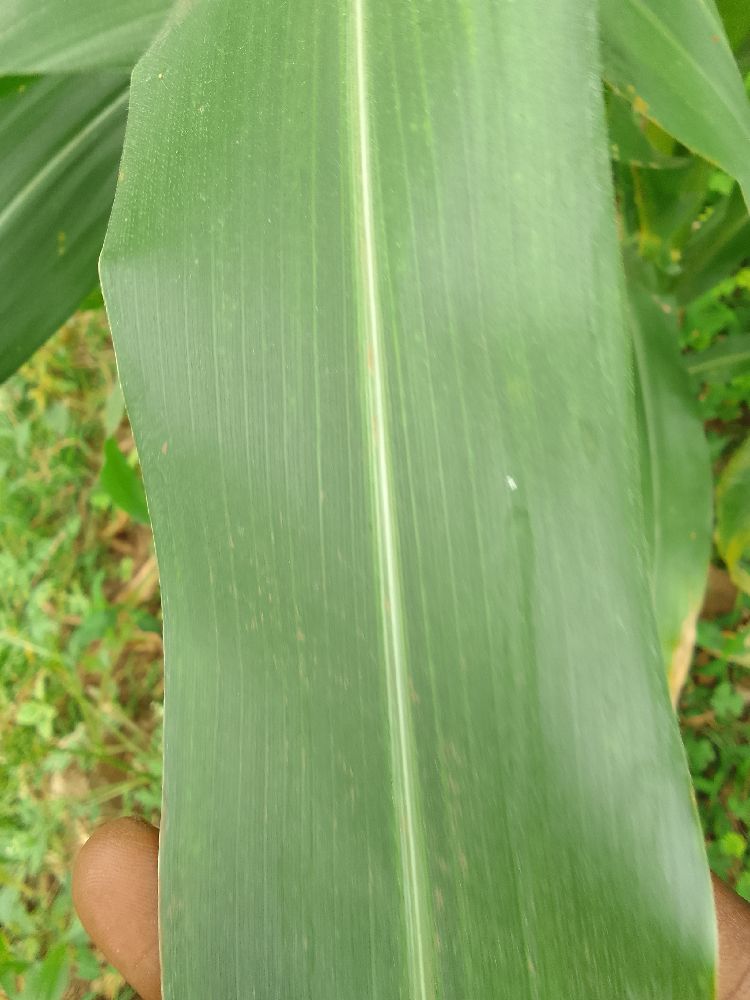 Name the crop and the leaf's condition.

maize, healthy
